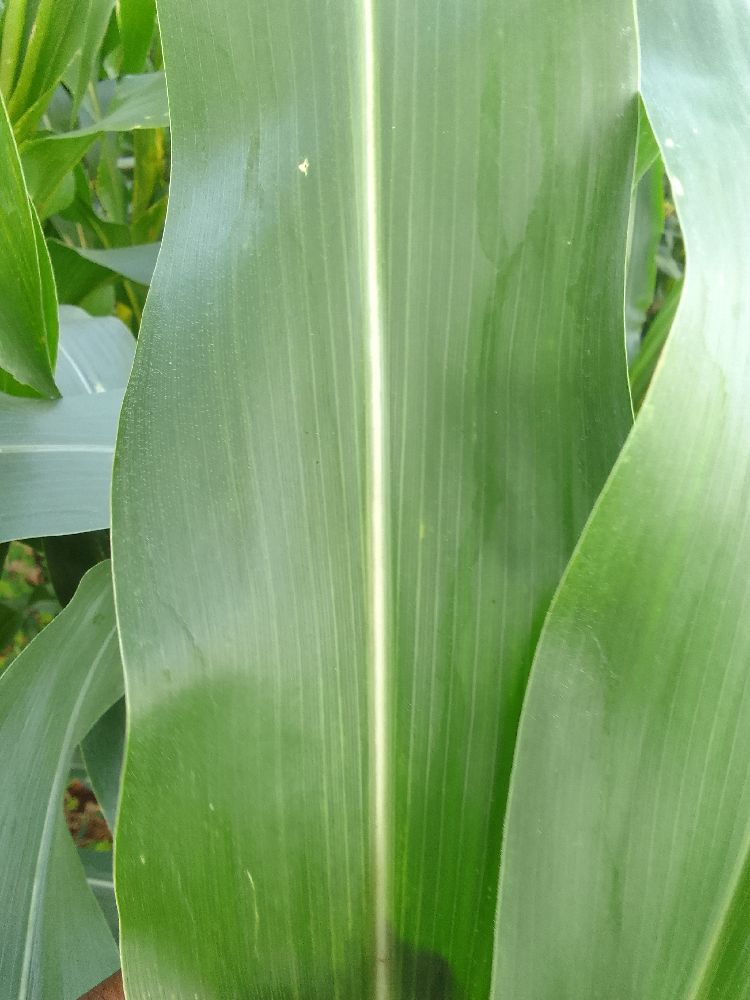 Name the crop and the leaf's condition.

maize, healthy
